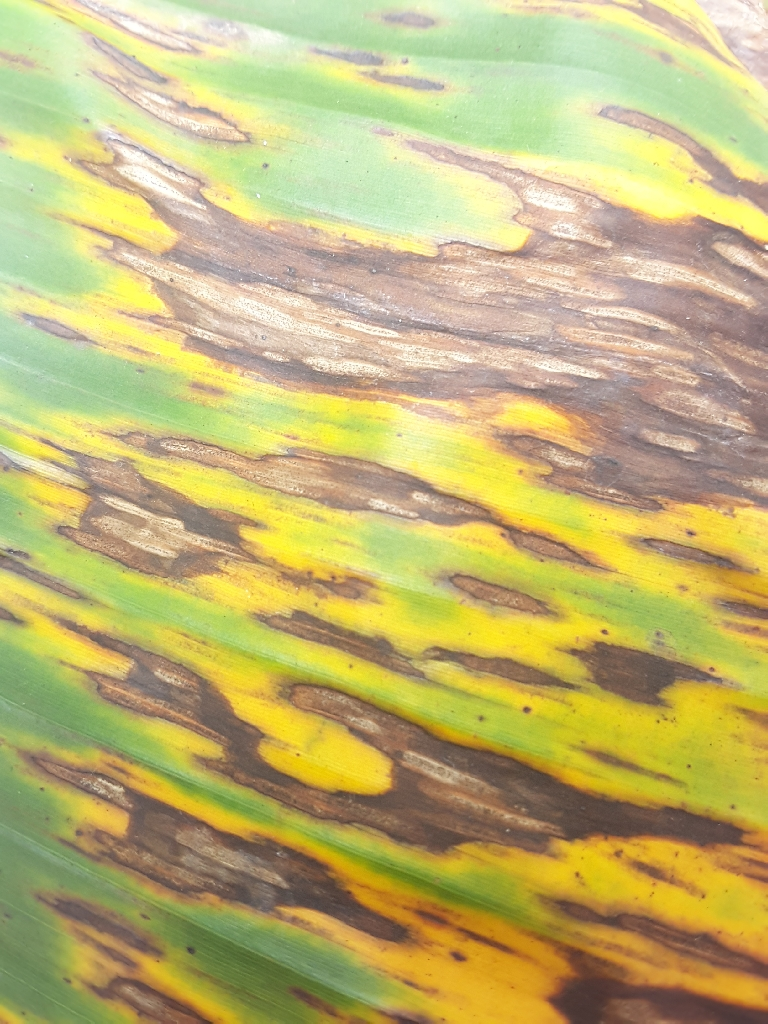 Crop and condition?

banana, black sigatoka
